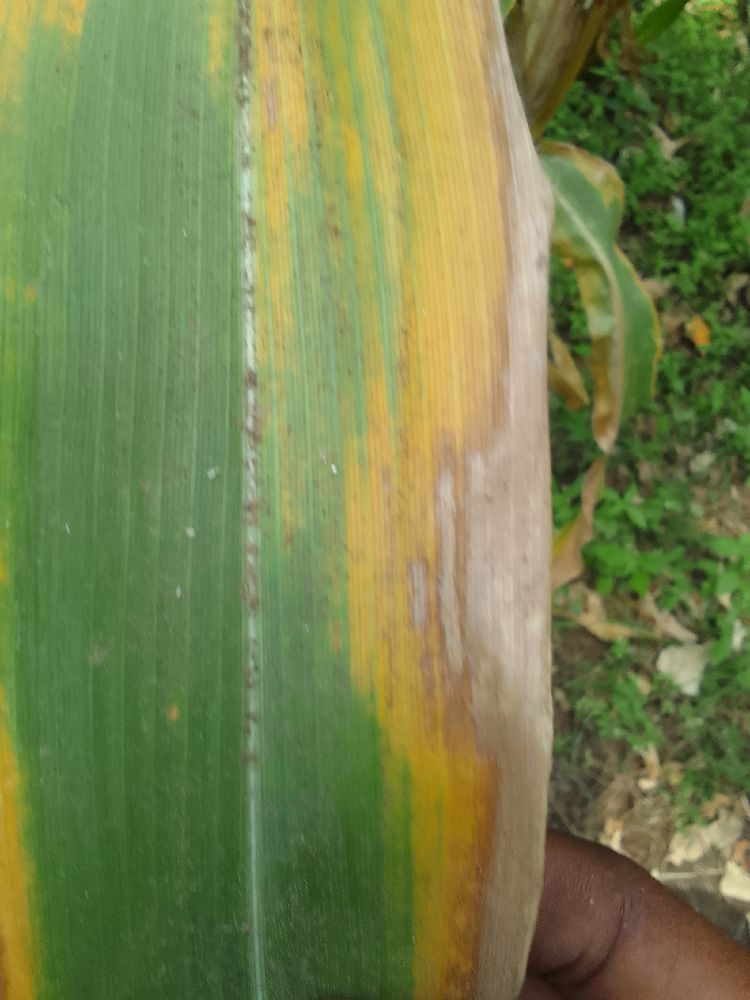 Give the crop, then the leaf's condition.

maize, maize lethal necrosis
